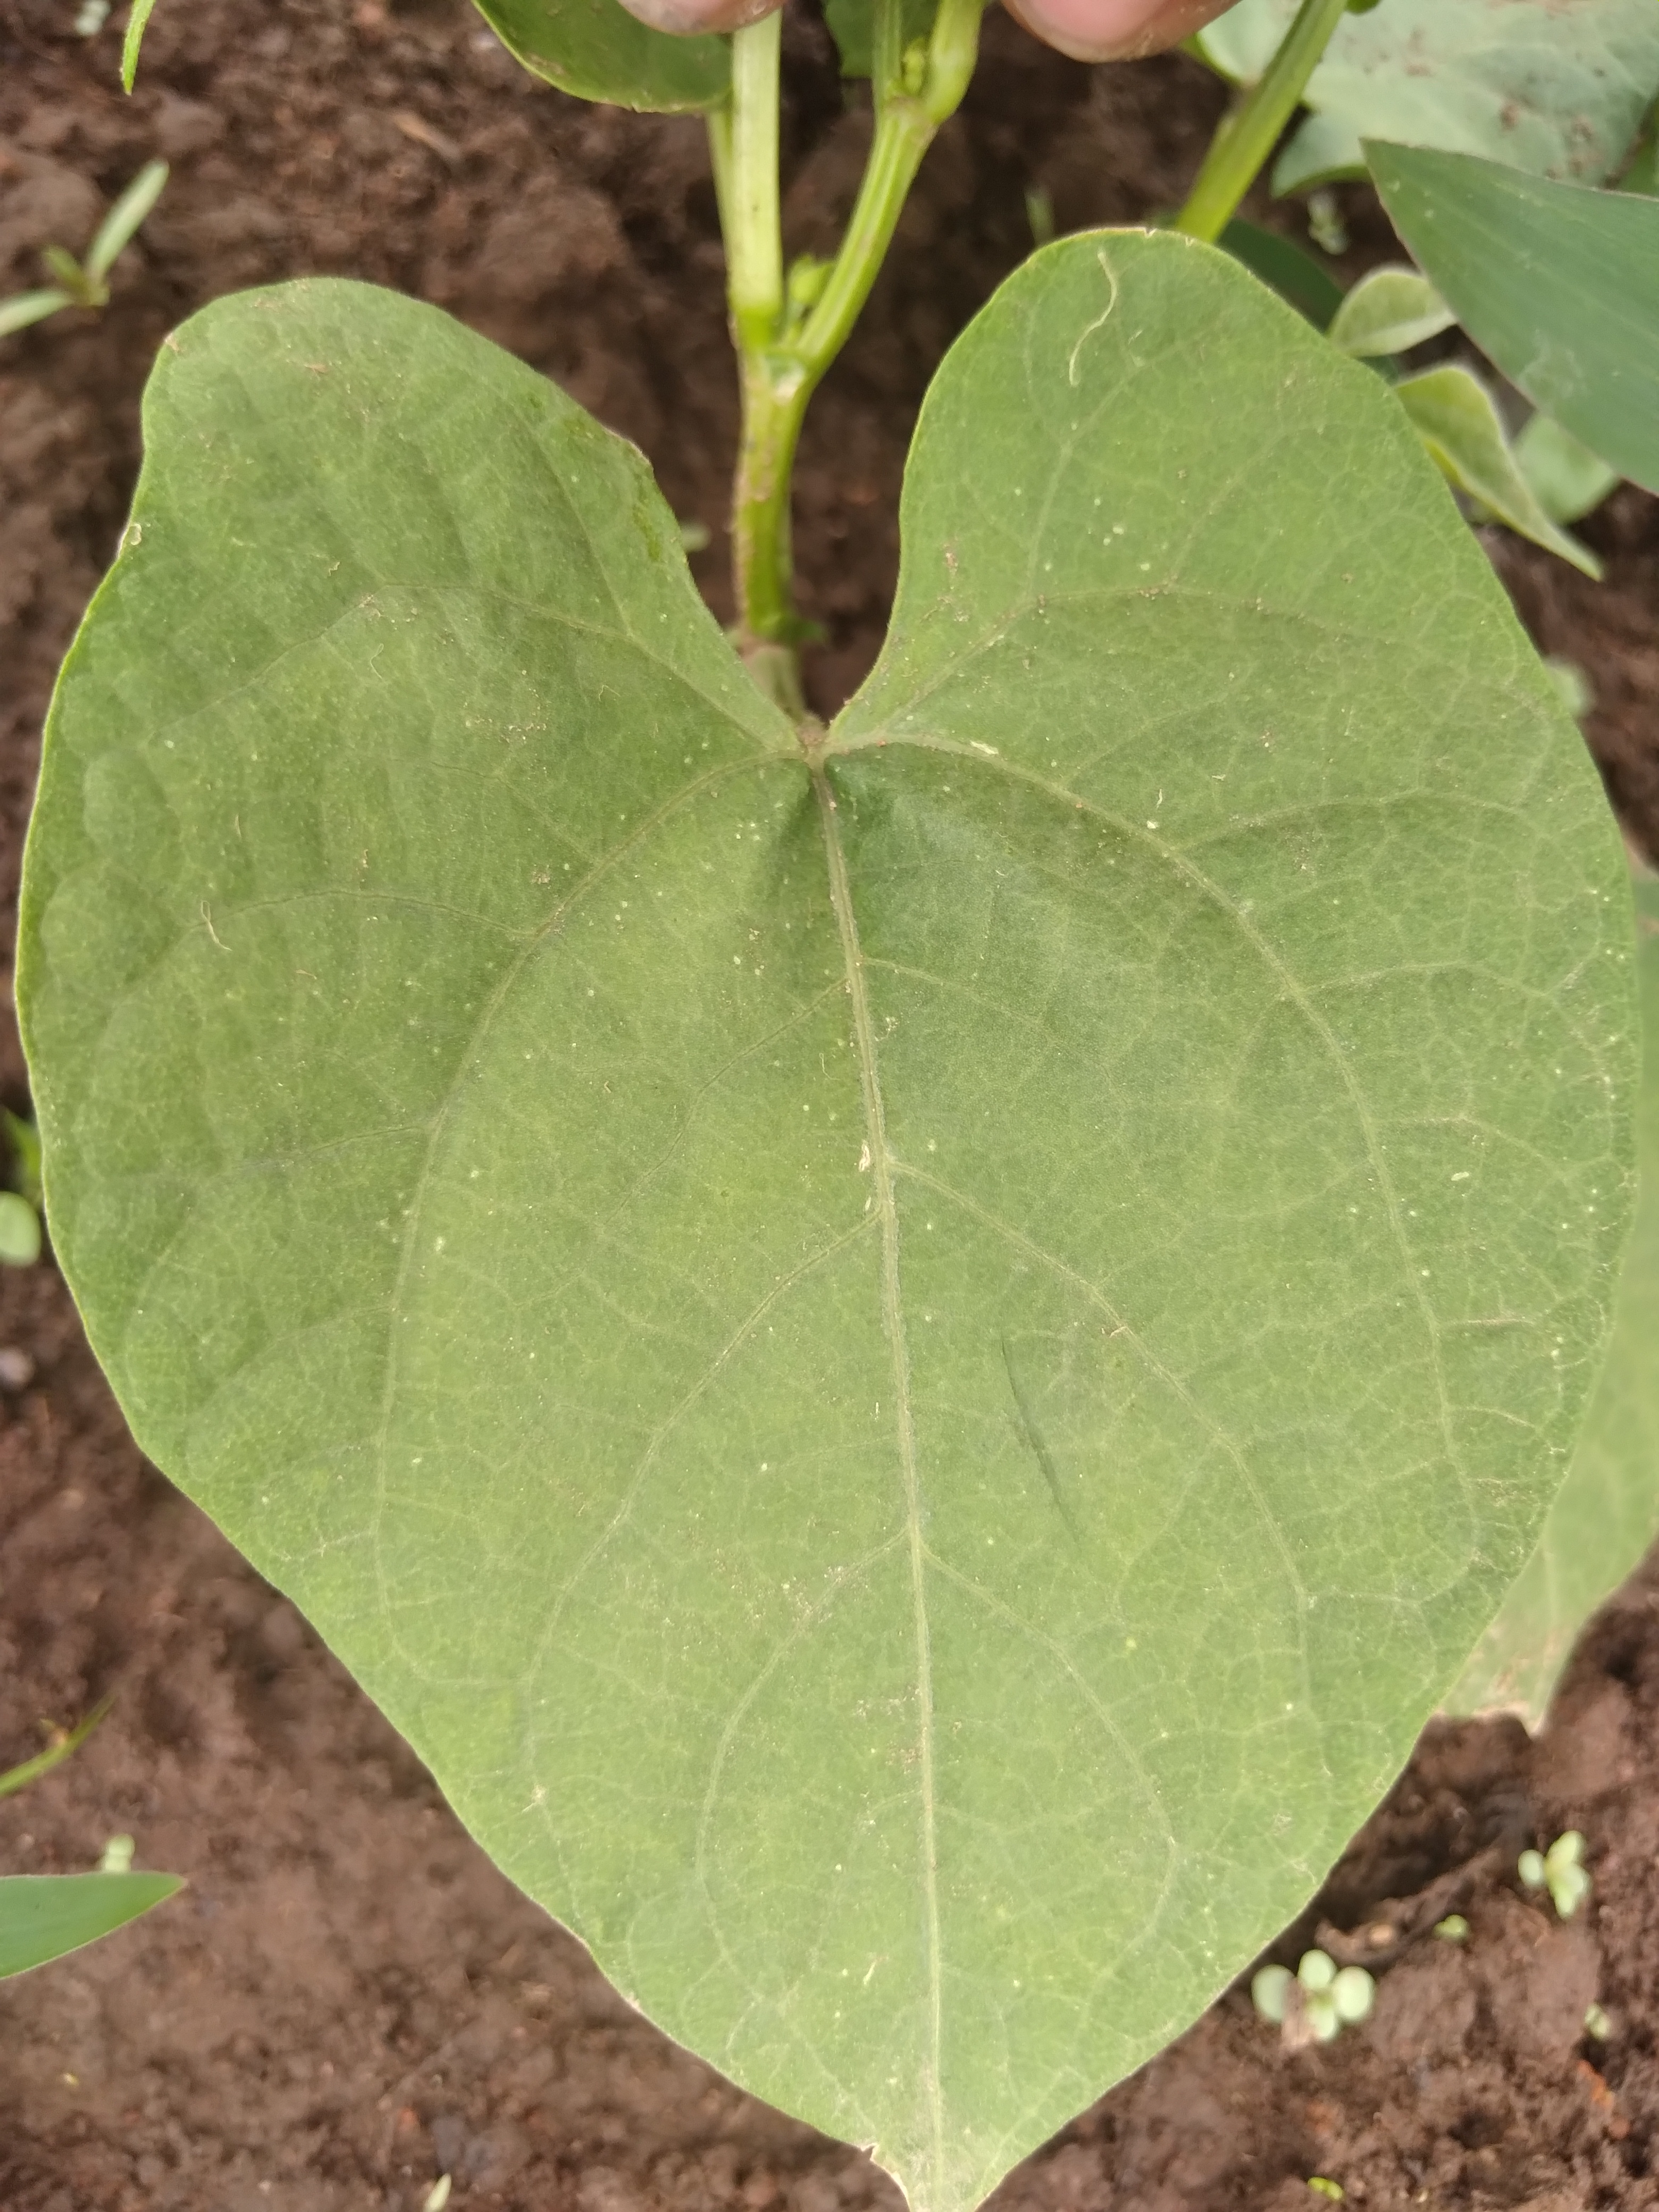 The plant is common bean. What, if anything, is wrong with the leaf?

healthy
